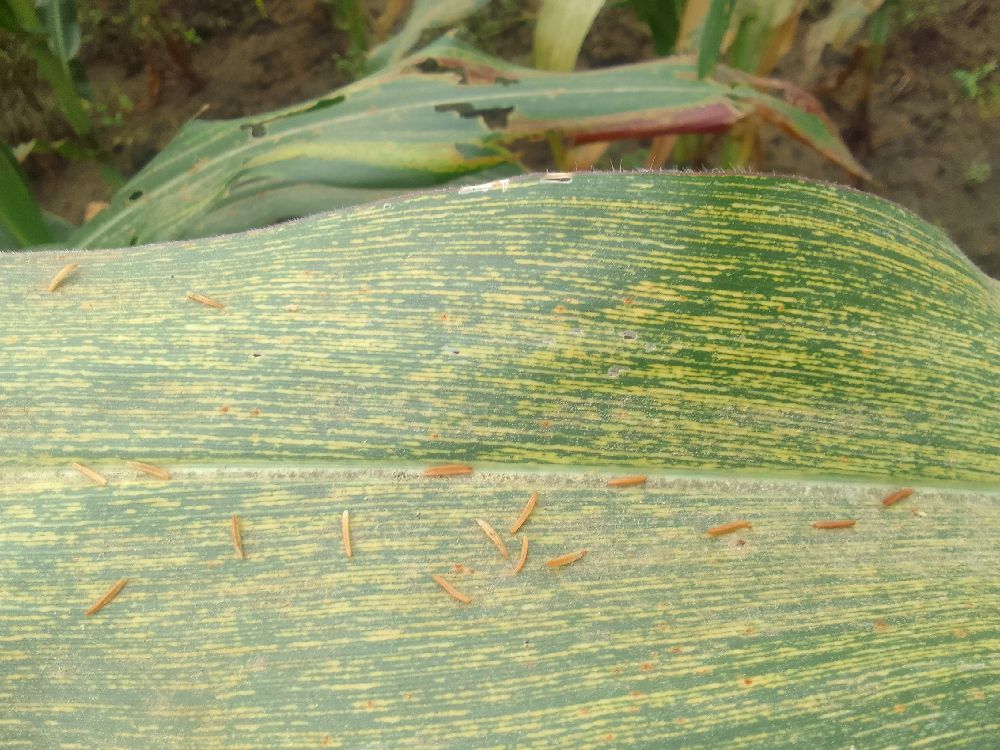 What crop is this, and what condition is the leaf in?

maize, maize streak virus
